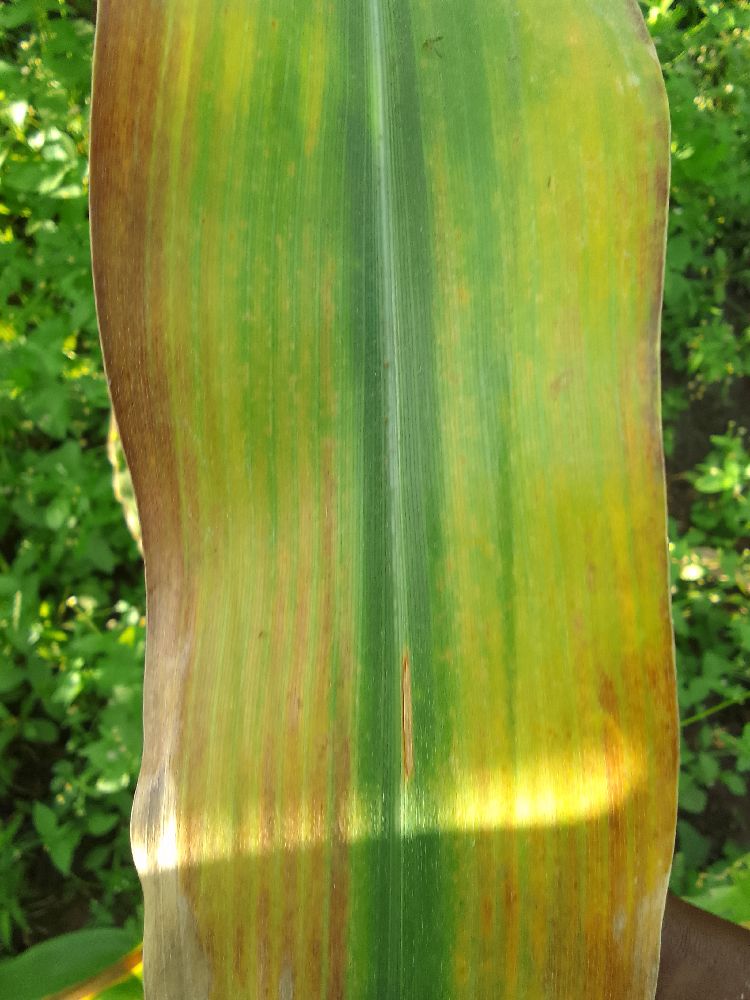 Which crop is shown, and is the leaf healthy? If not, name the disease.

maize, maize lethal necrosis
